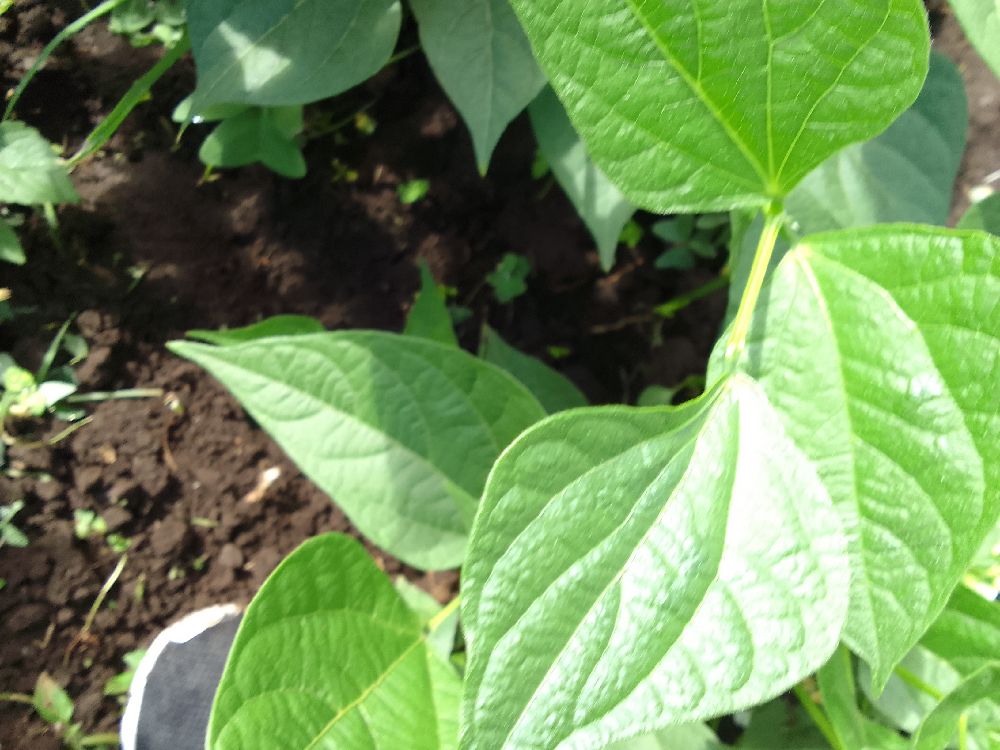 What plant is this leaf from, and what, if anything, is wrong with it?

common bean, healthy
